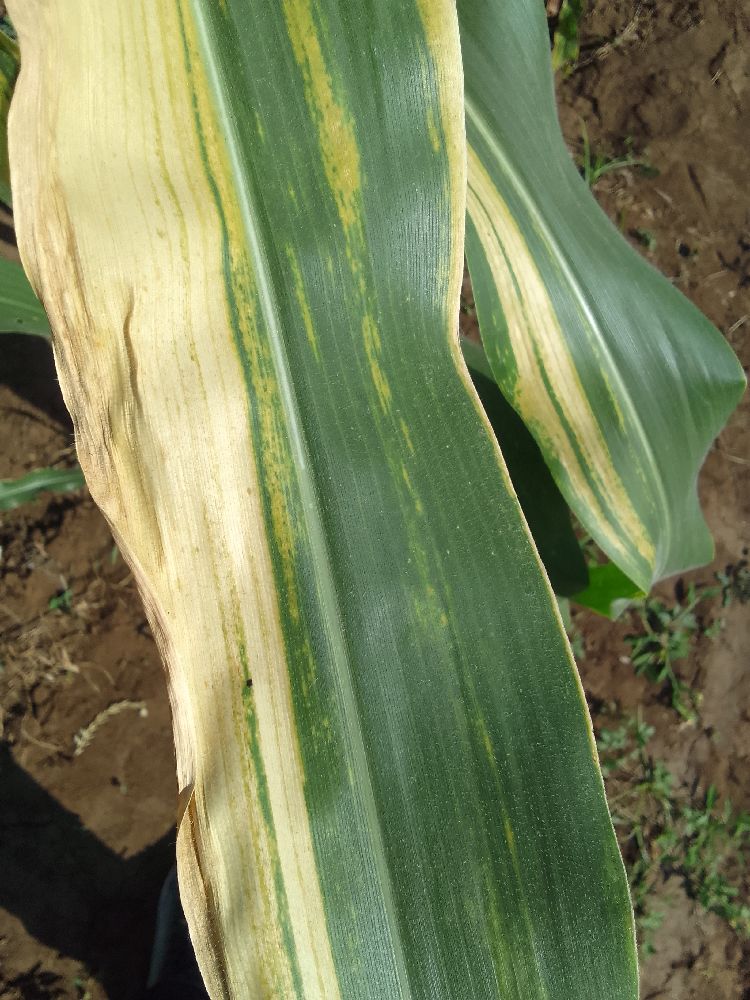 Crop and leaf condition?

maize, maize lethal necrosis
